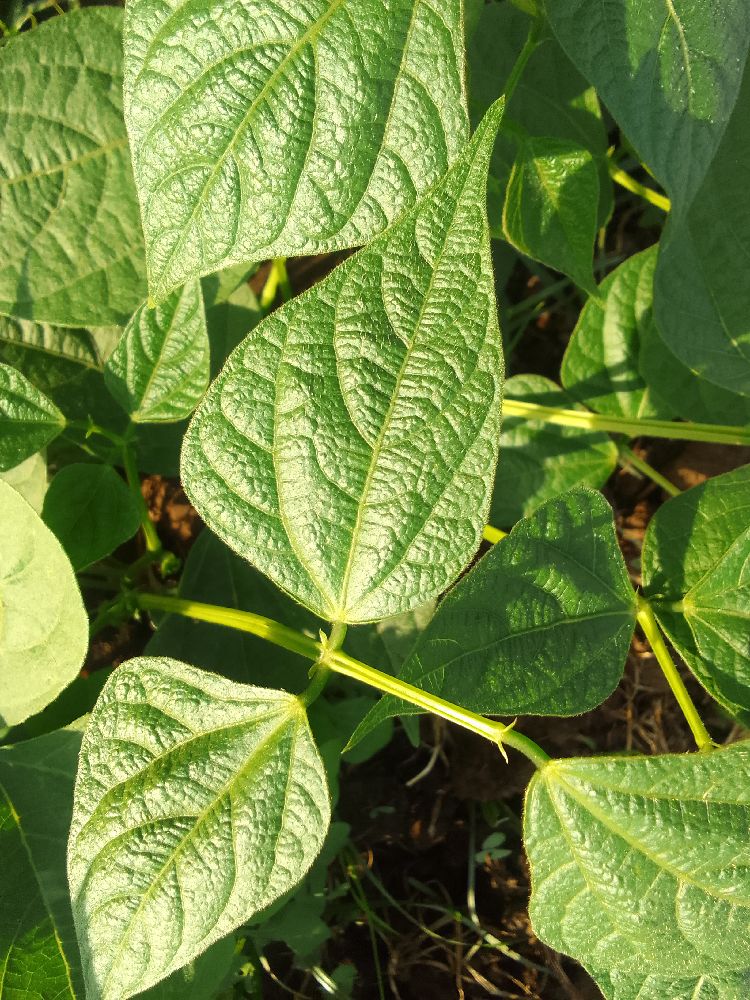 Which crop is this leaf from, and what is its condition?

common bean, healthy
